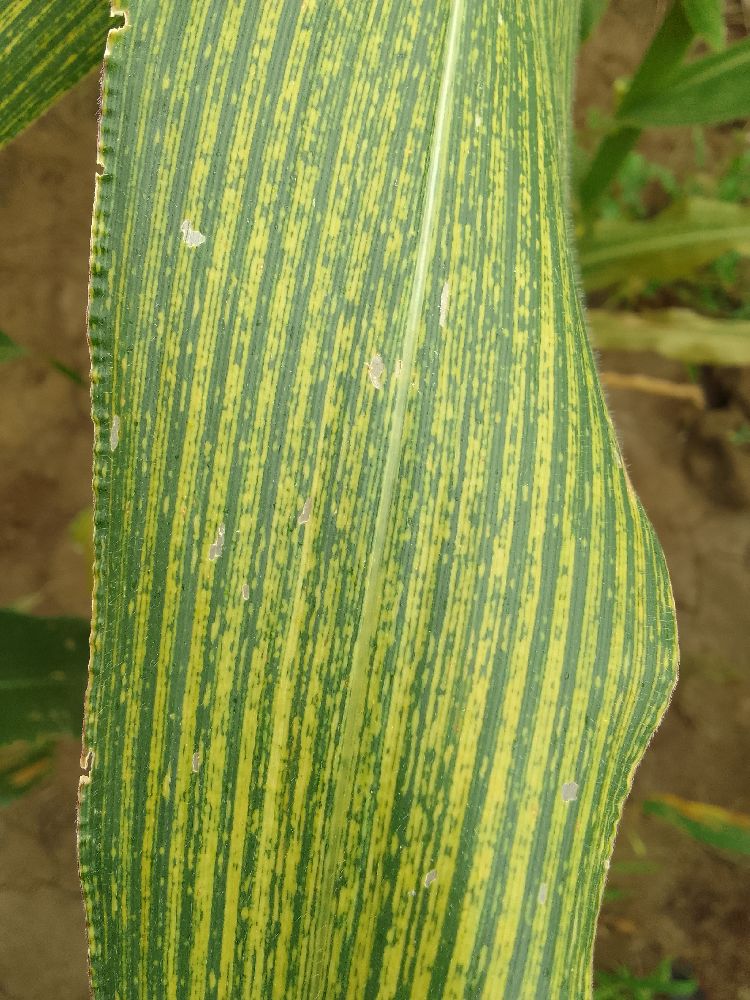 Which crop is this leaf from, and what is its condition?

maize, maize streak virus
